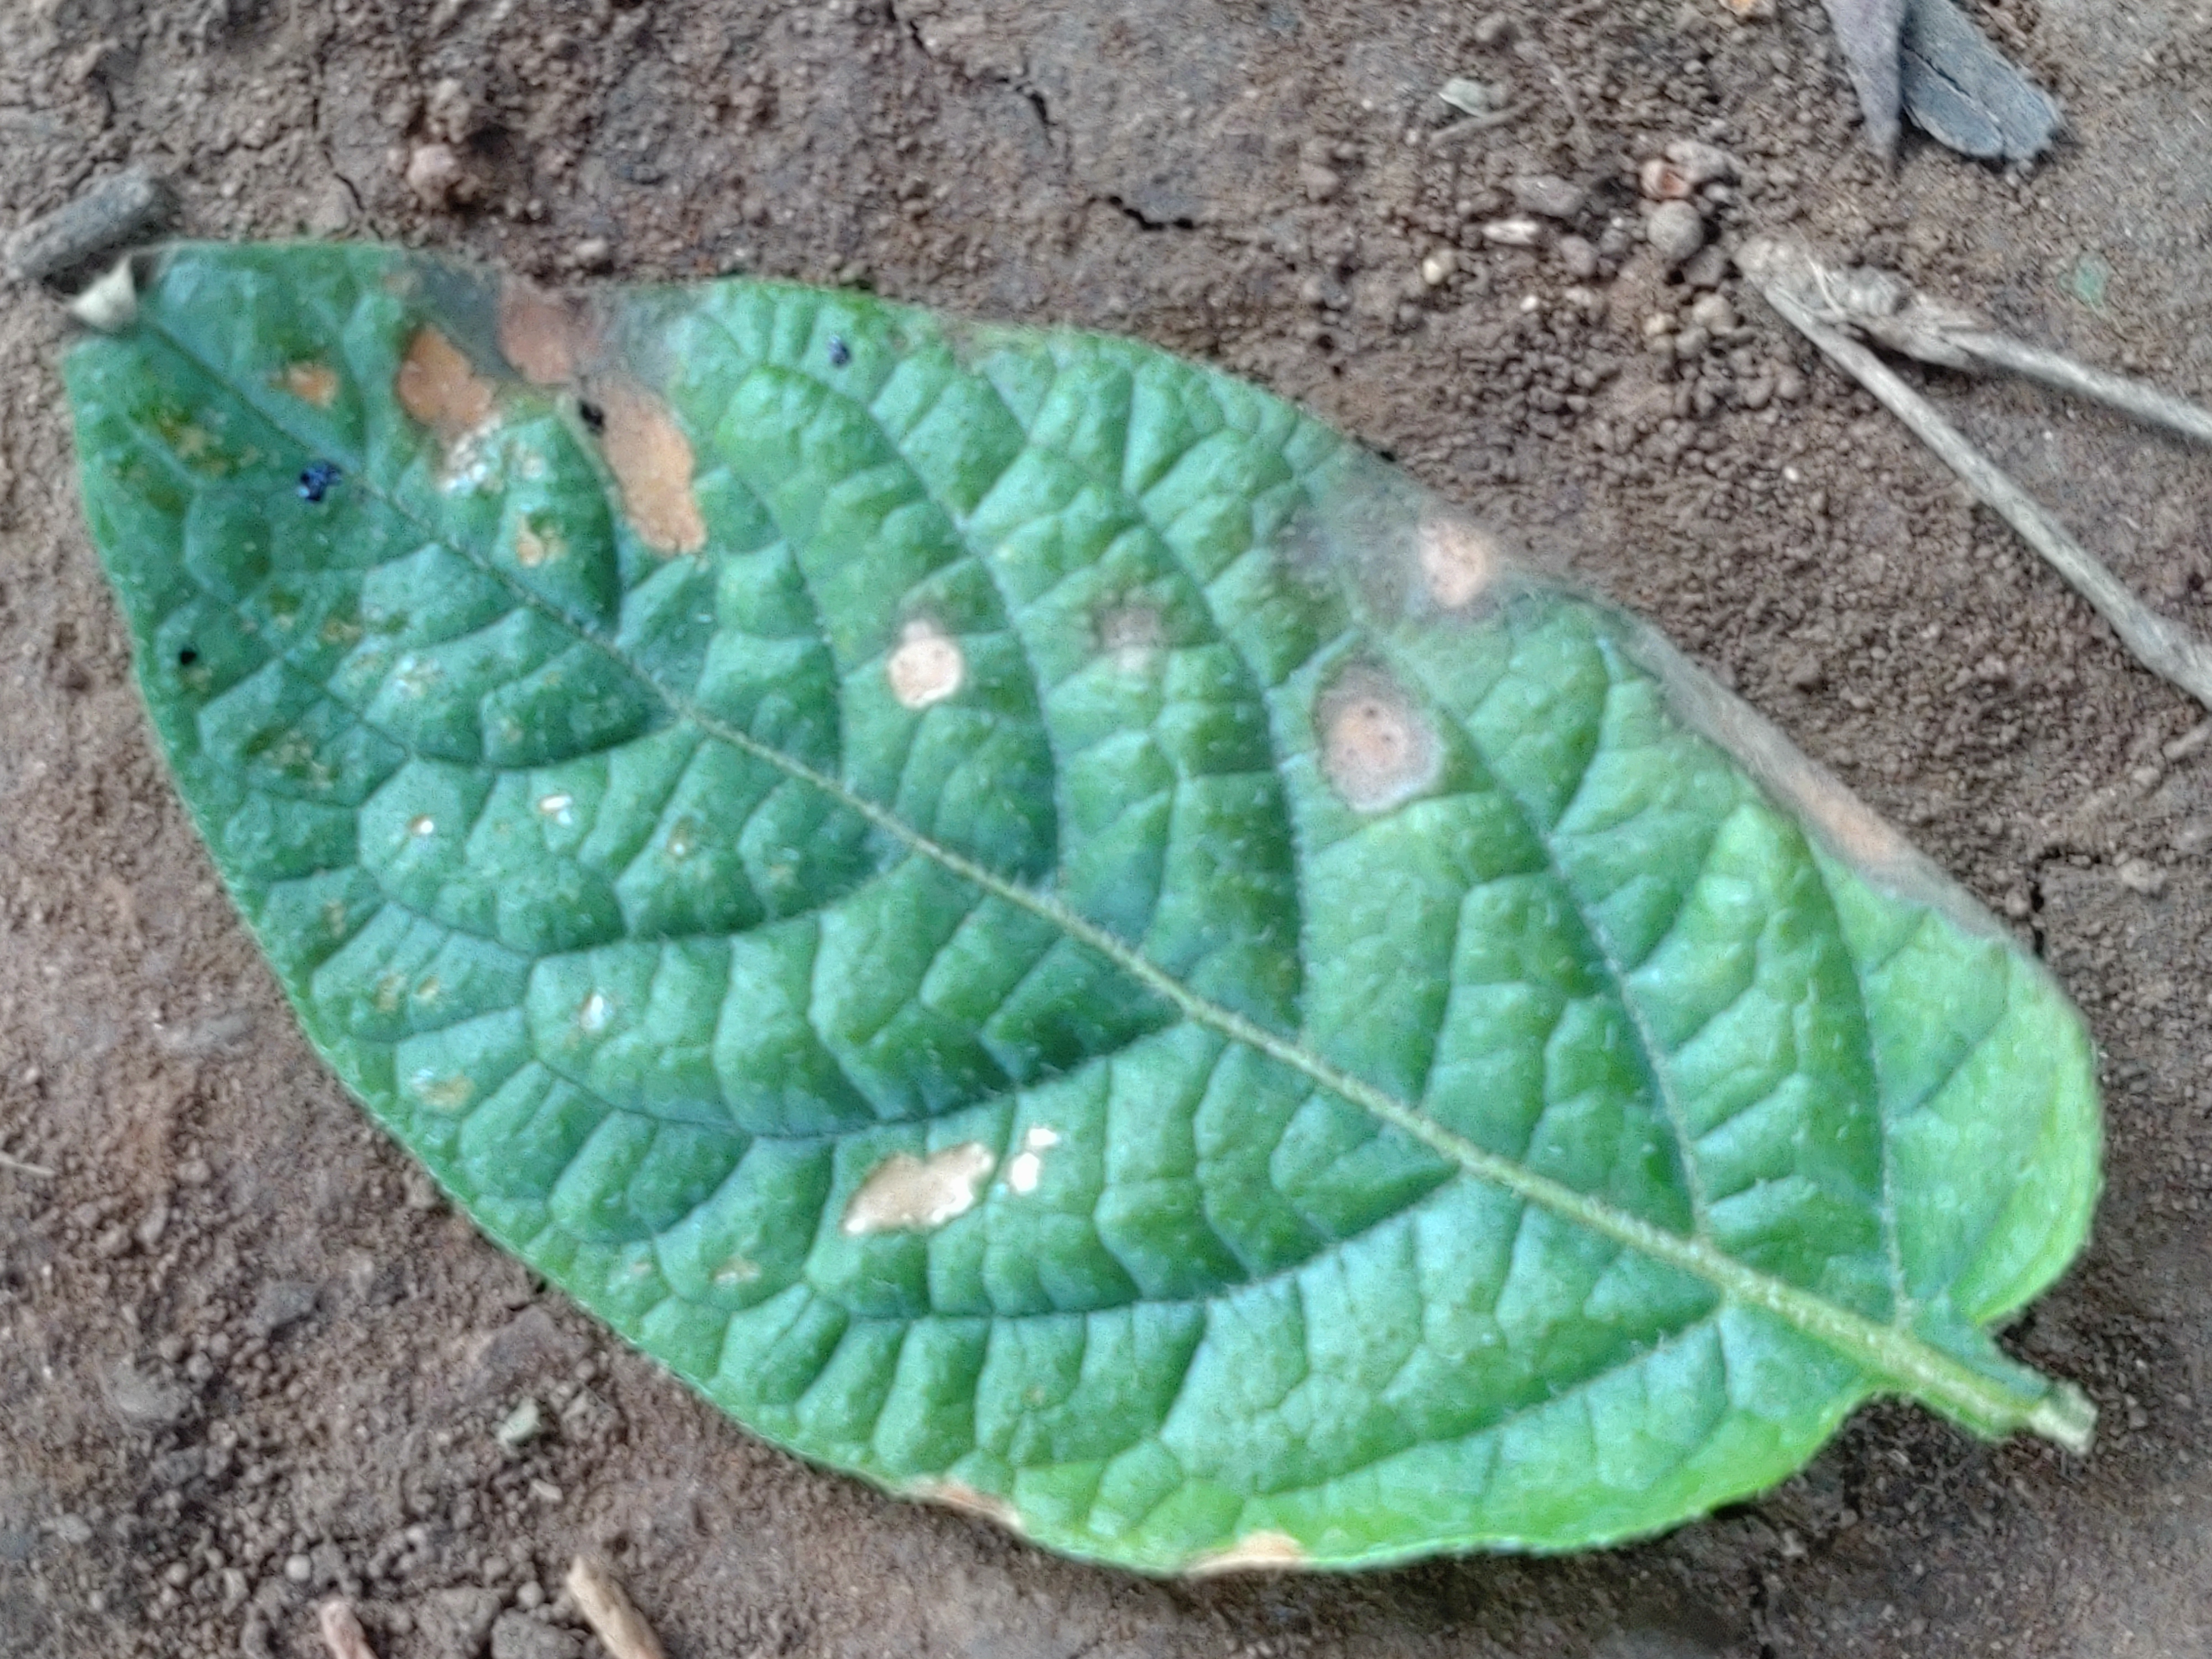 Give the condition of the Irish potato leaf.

early blight
